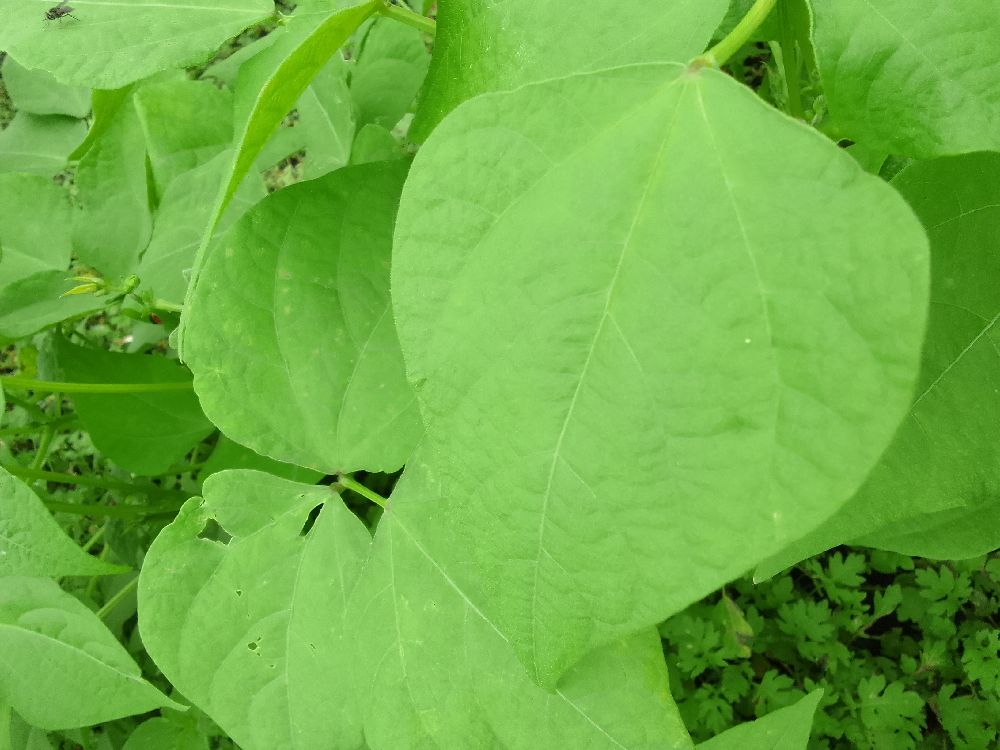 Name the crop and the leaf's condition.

common bean, healthy
